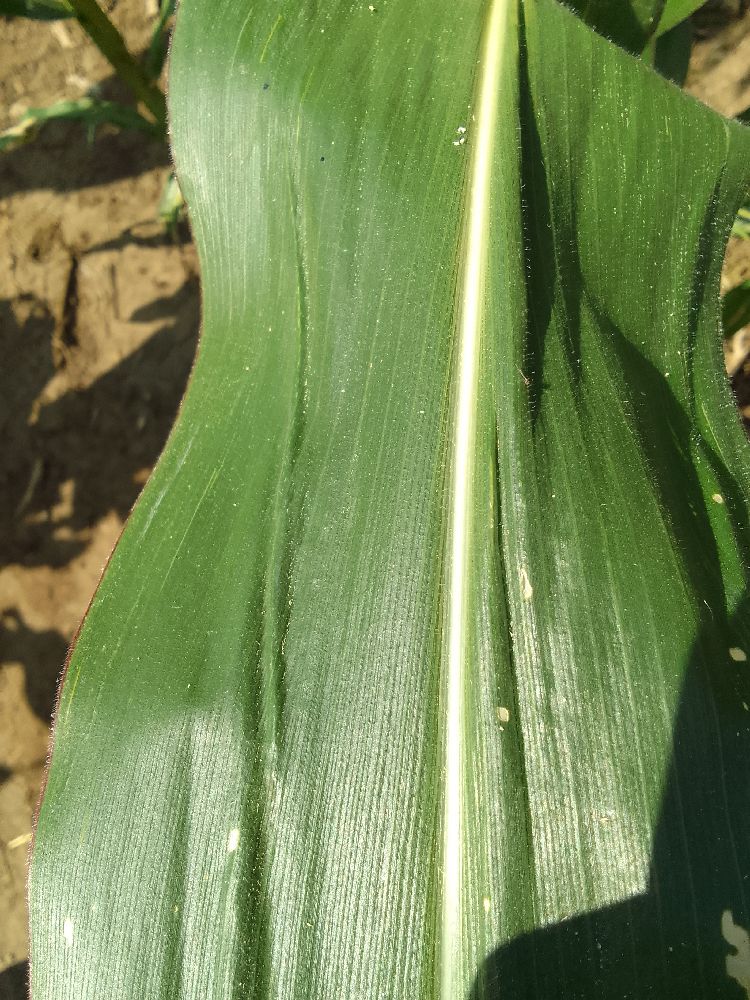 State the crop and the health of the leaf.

maize, healthy
